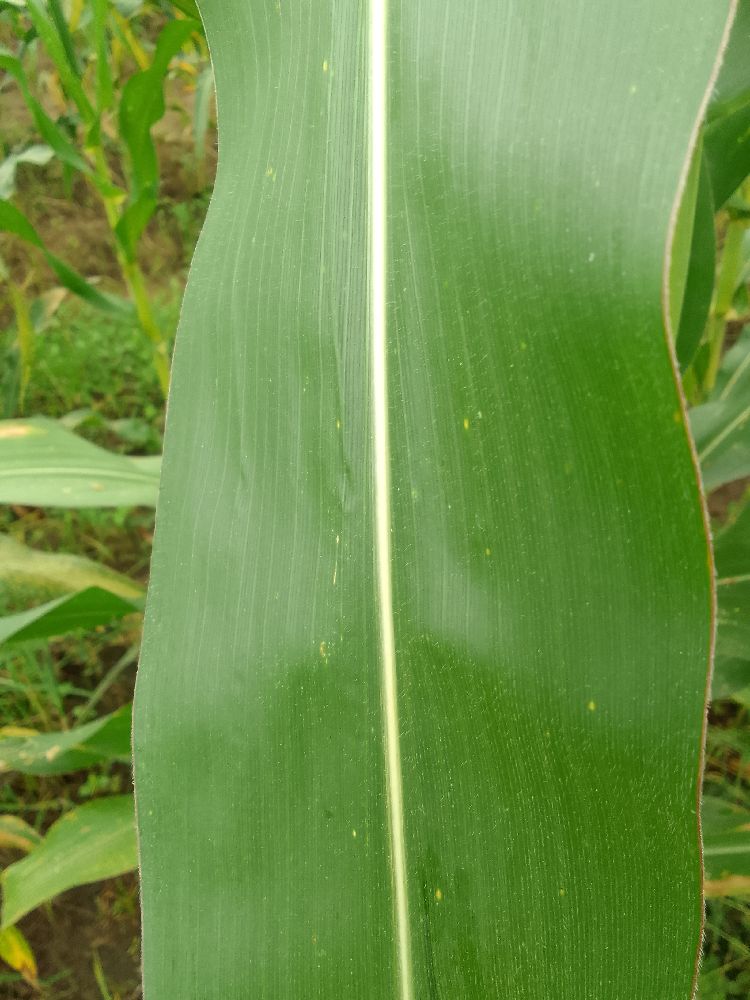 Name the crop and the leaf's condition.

maize, healthy
